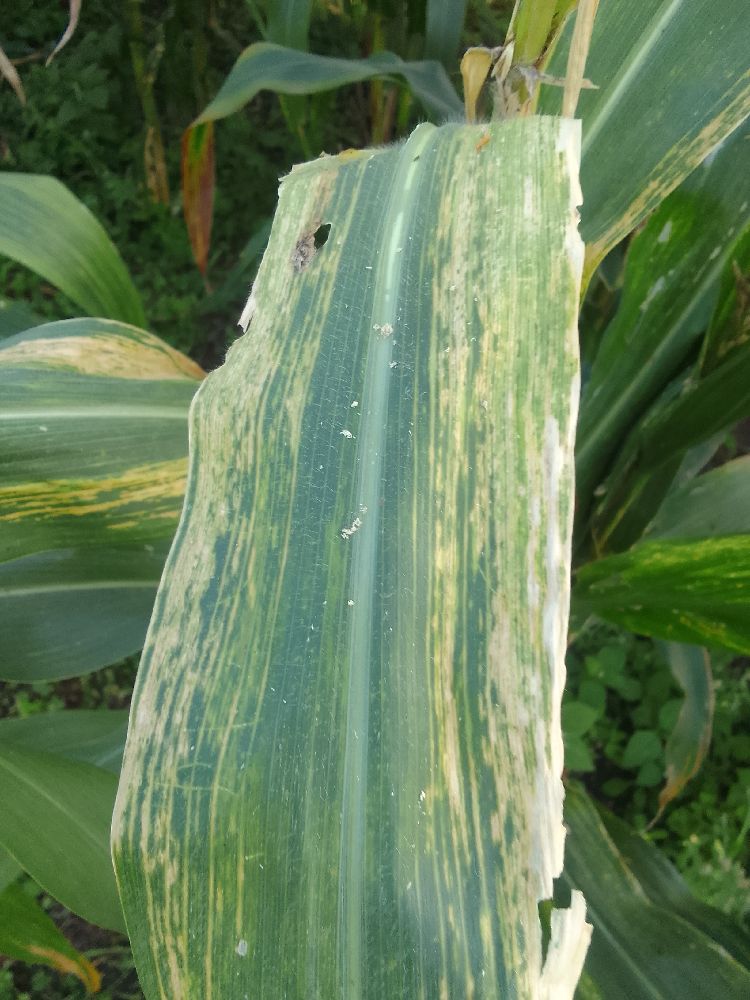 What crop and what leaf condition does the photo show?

maize, maize lethal necrosis
